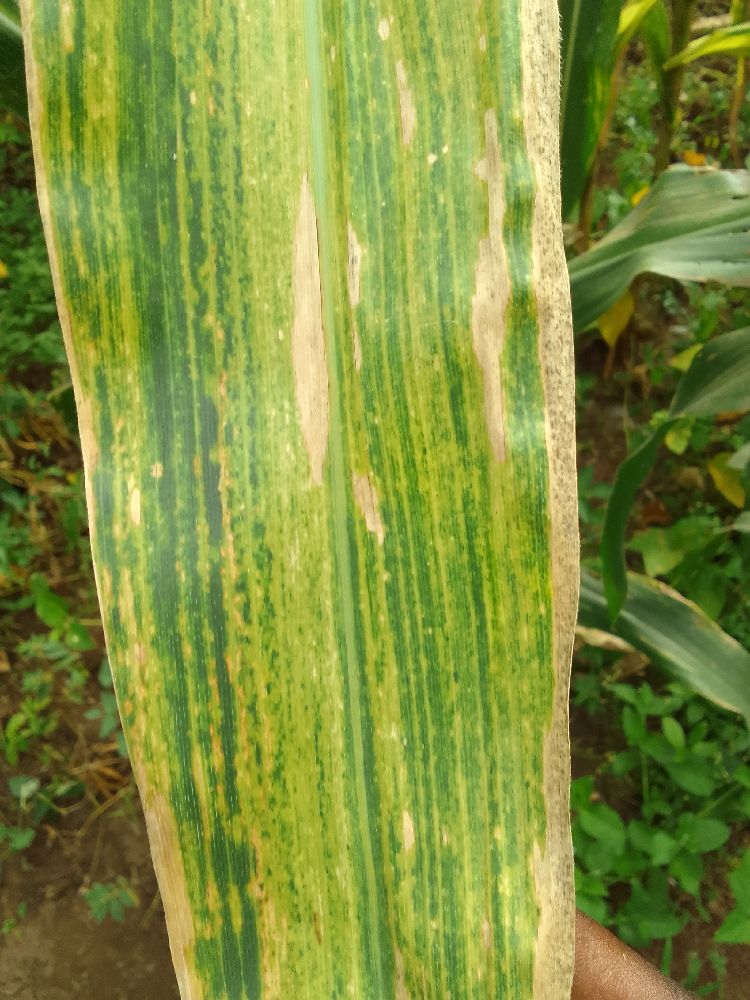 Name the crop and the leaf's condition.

maize, maize lethal necrosis
